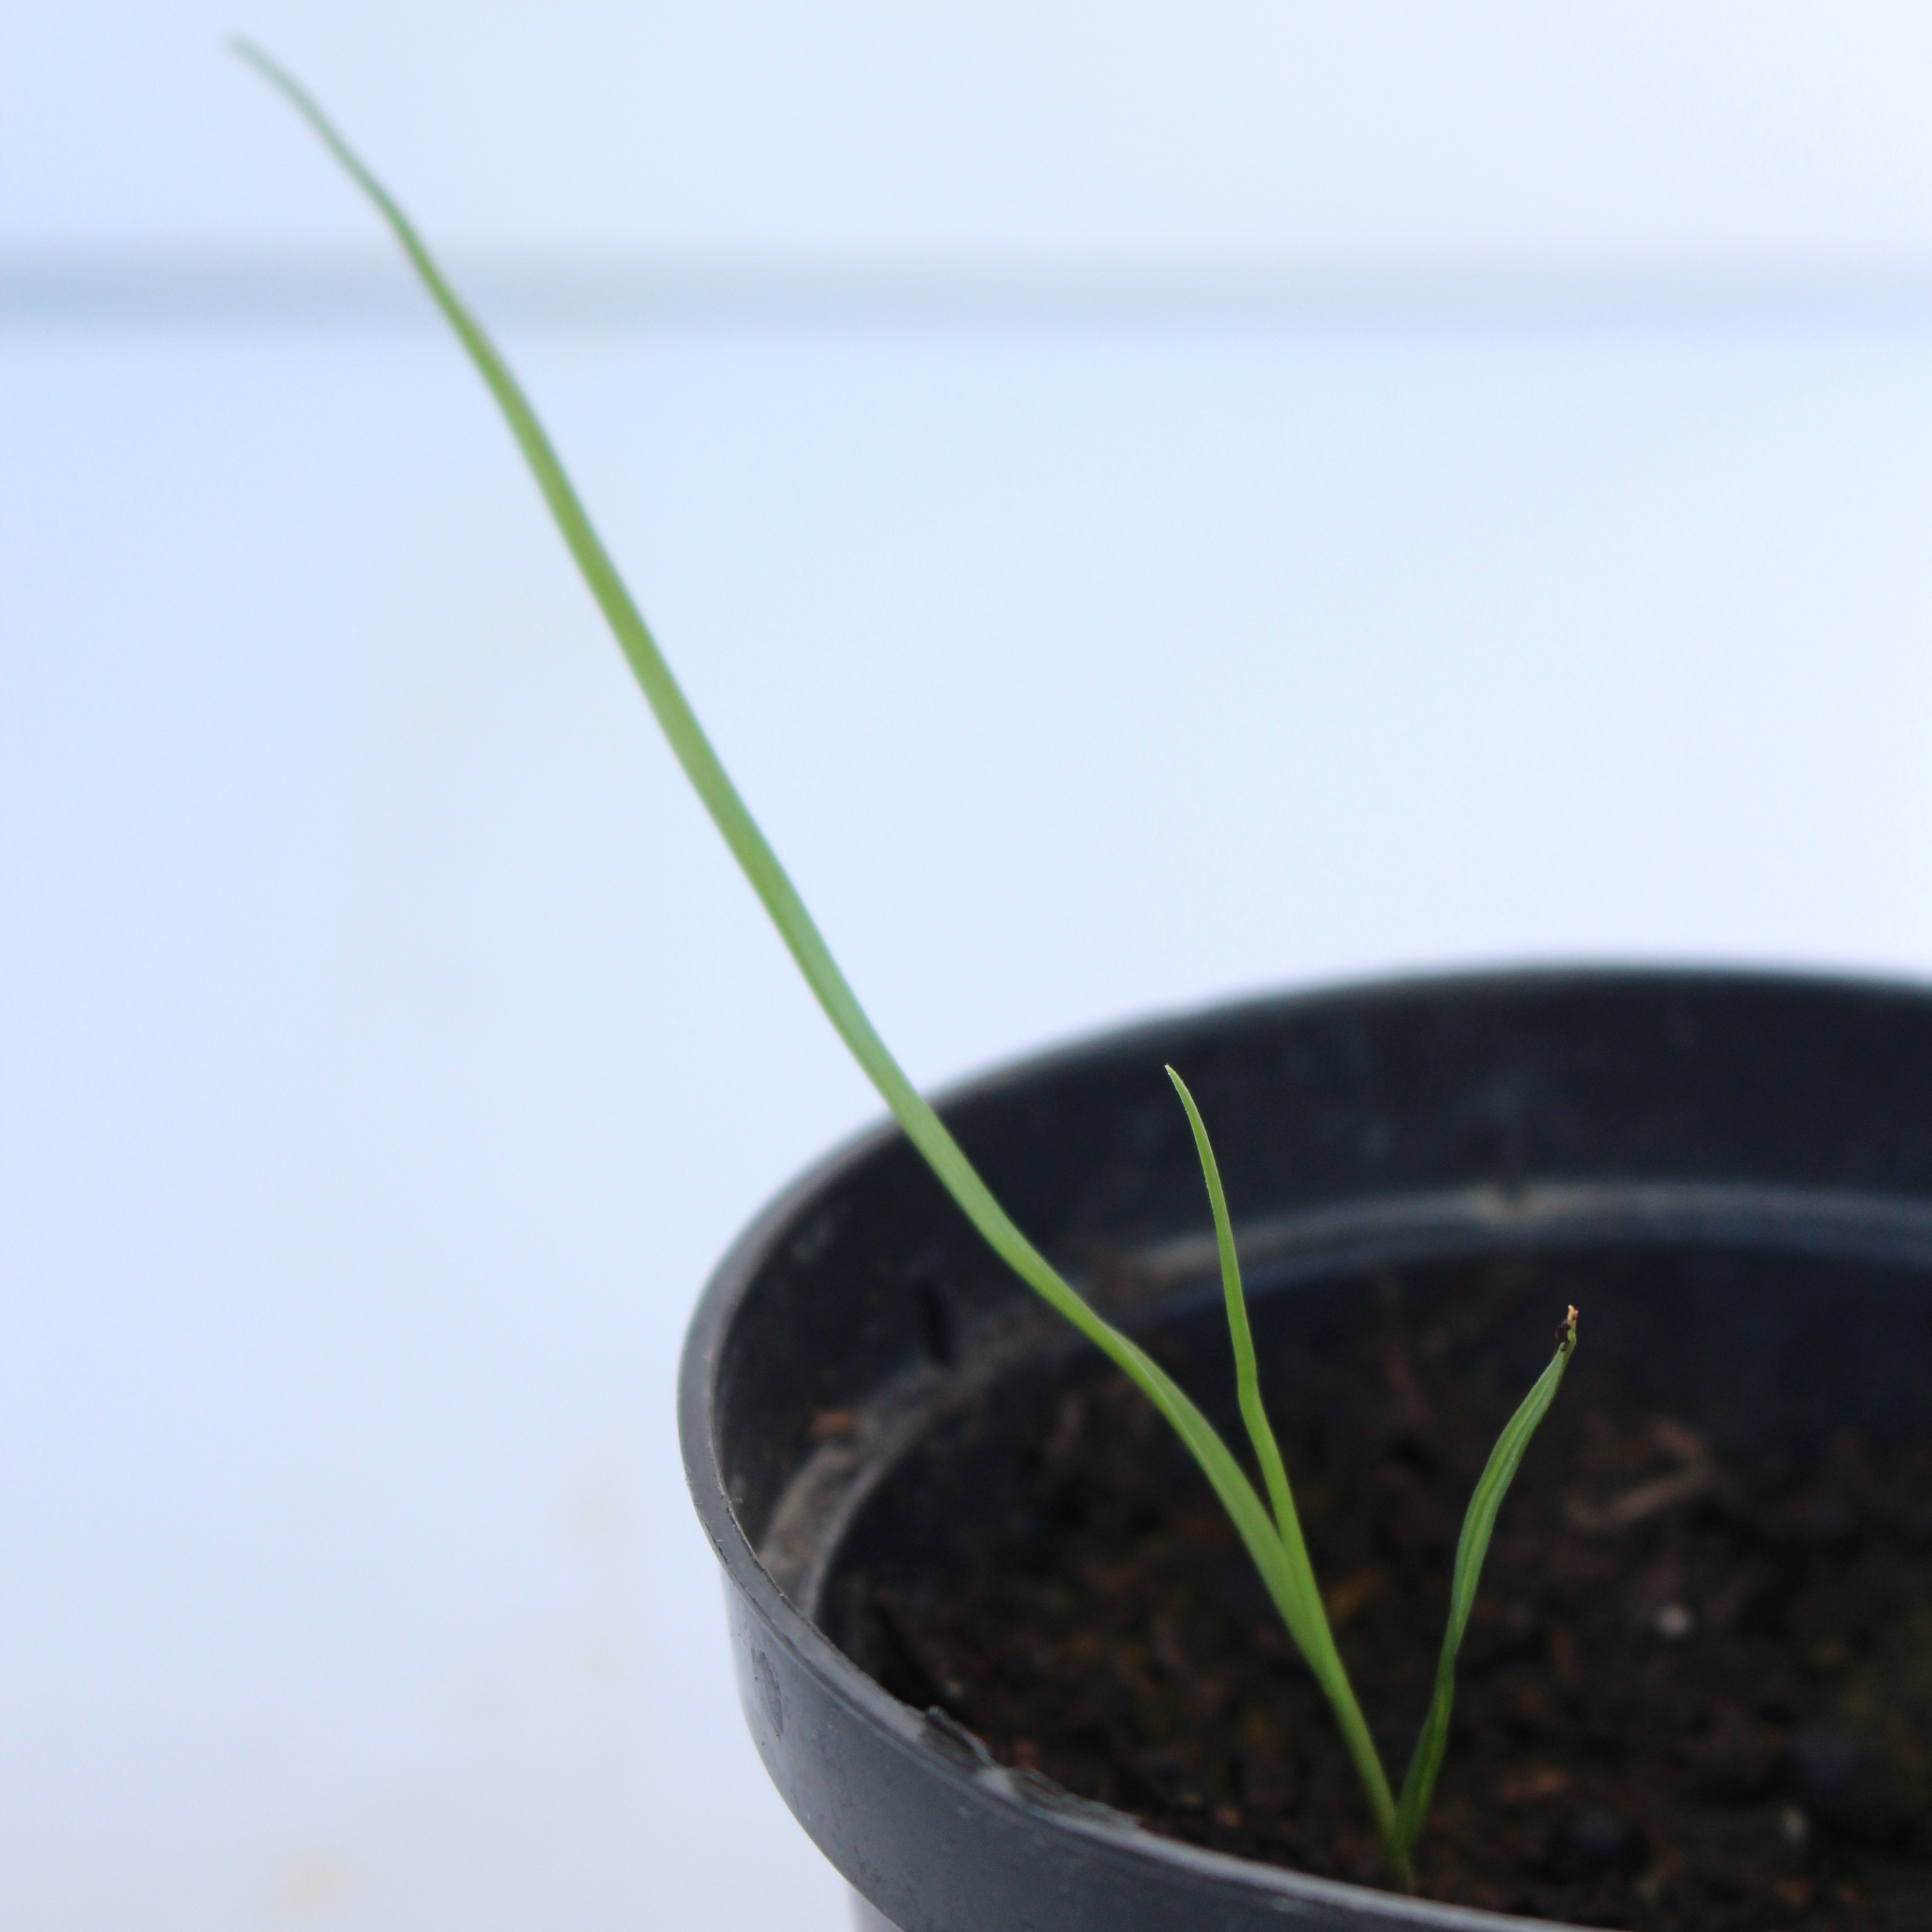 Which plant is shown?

Lolium multiflorum
